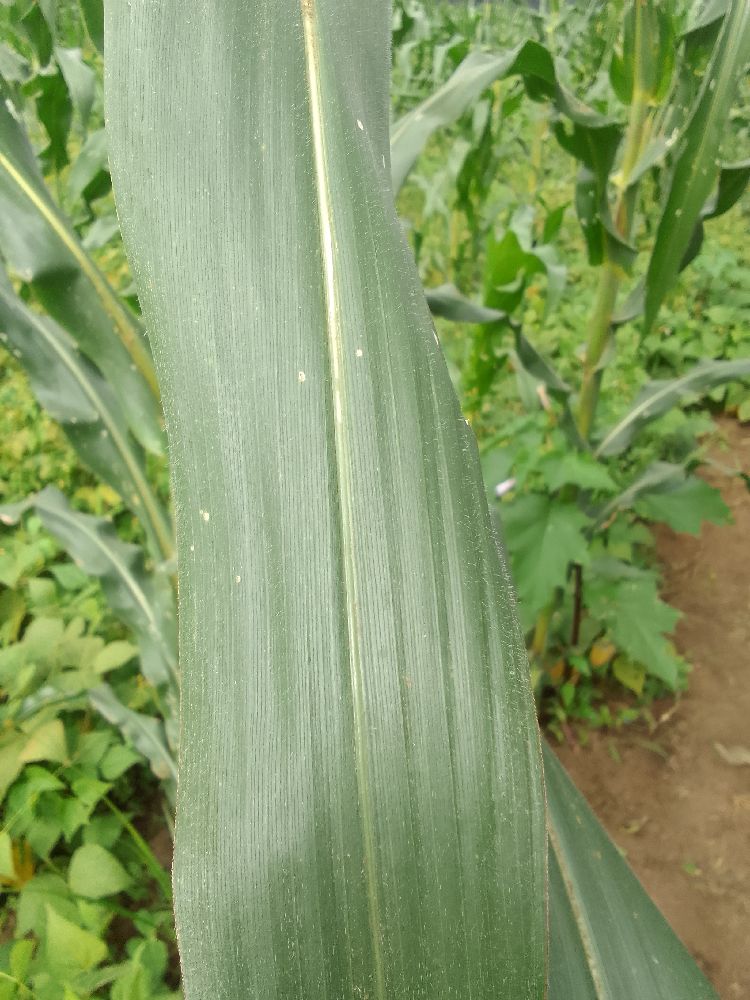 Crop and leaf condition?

maize, healthy
